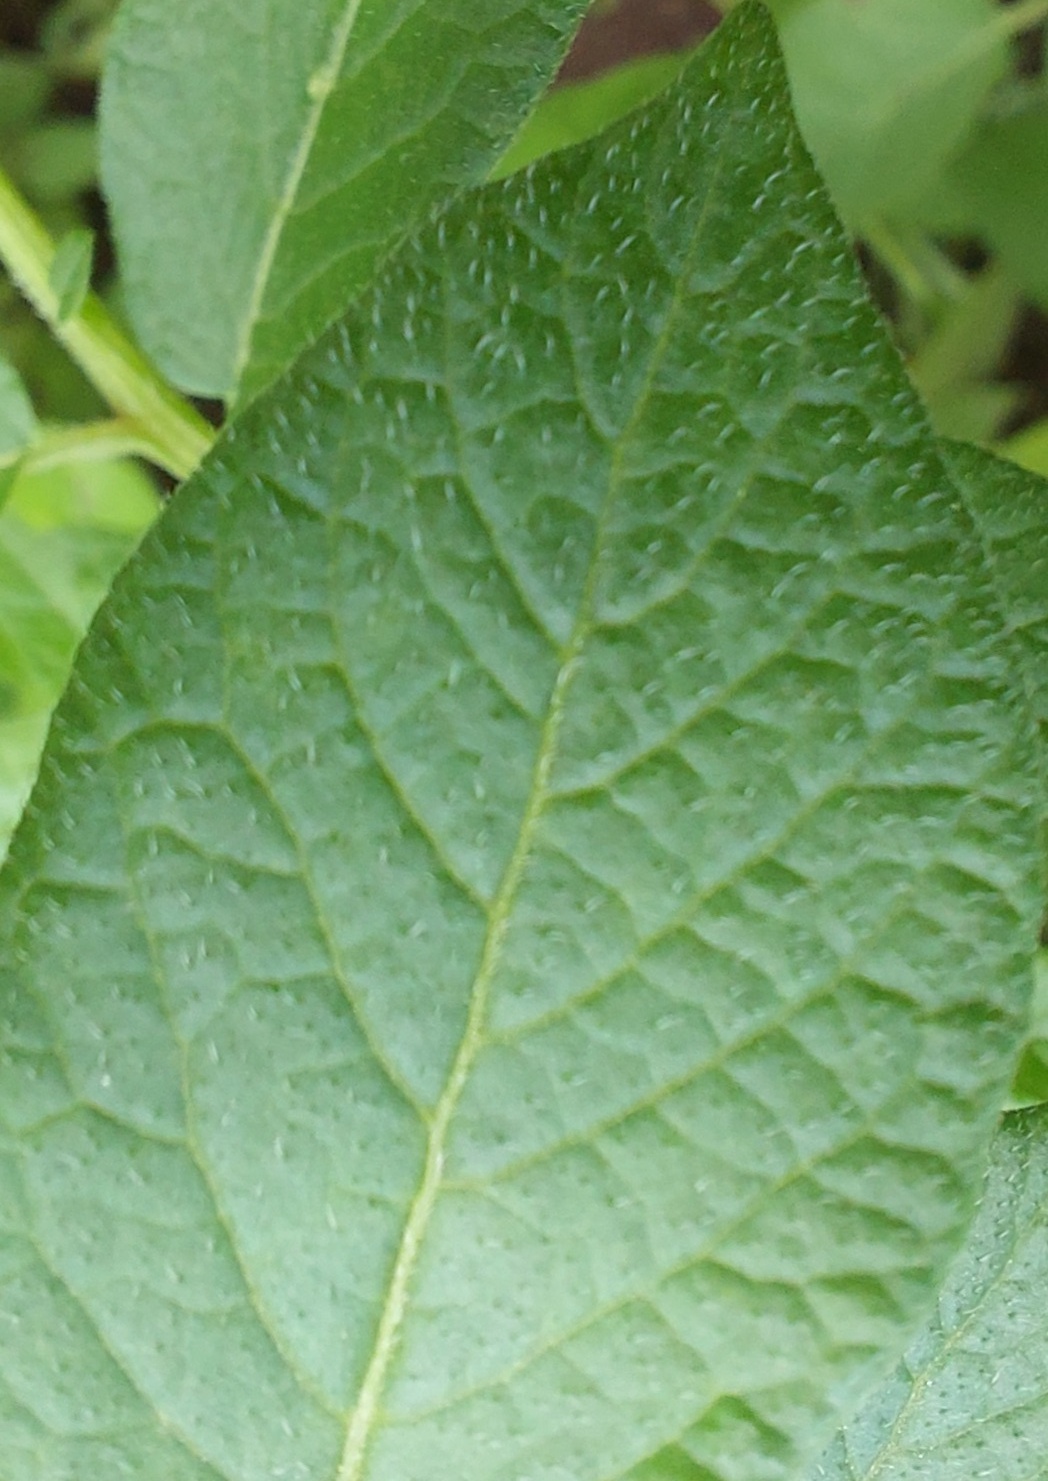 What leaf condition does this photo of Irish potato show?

healthy
